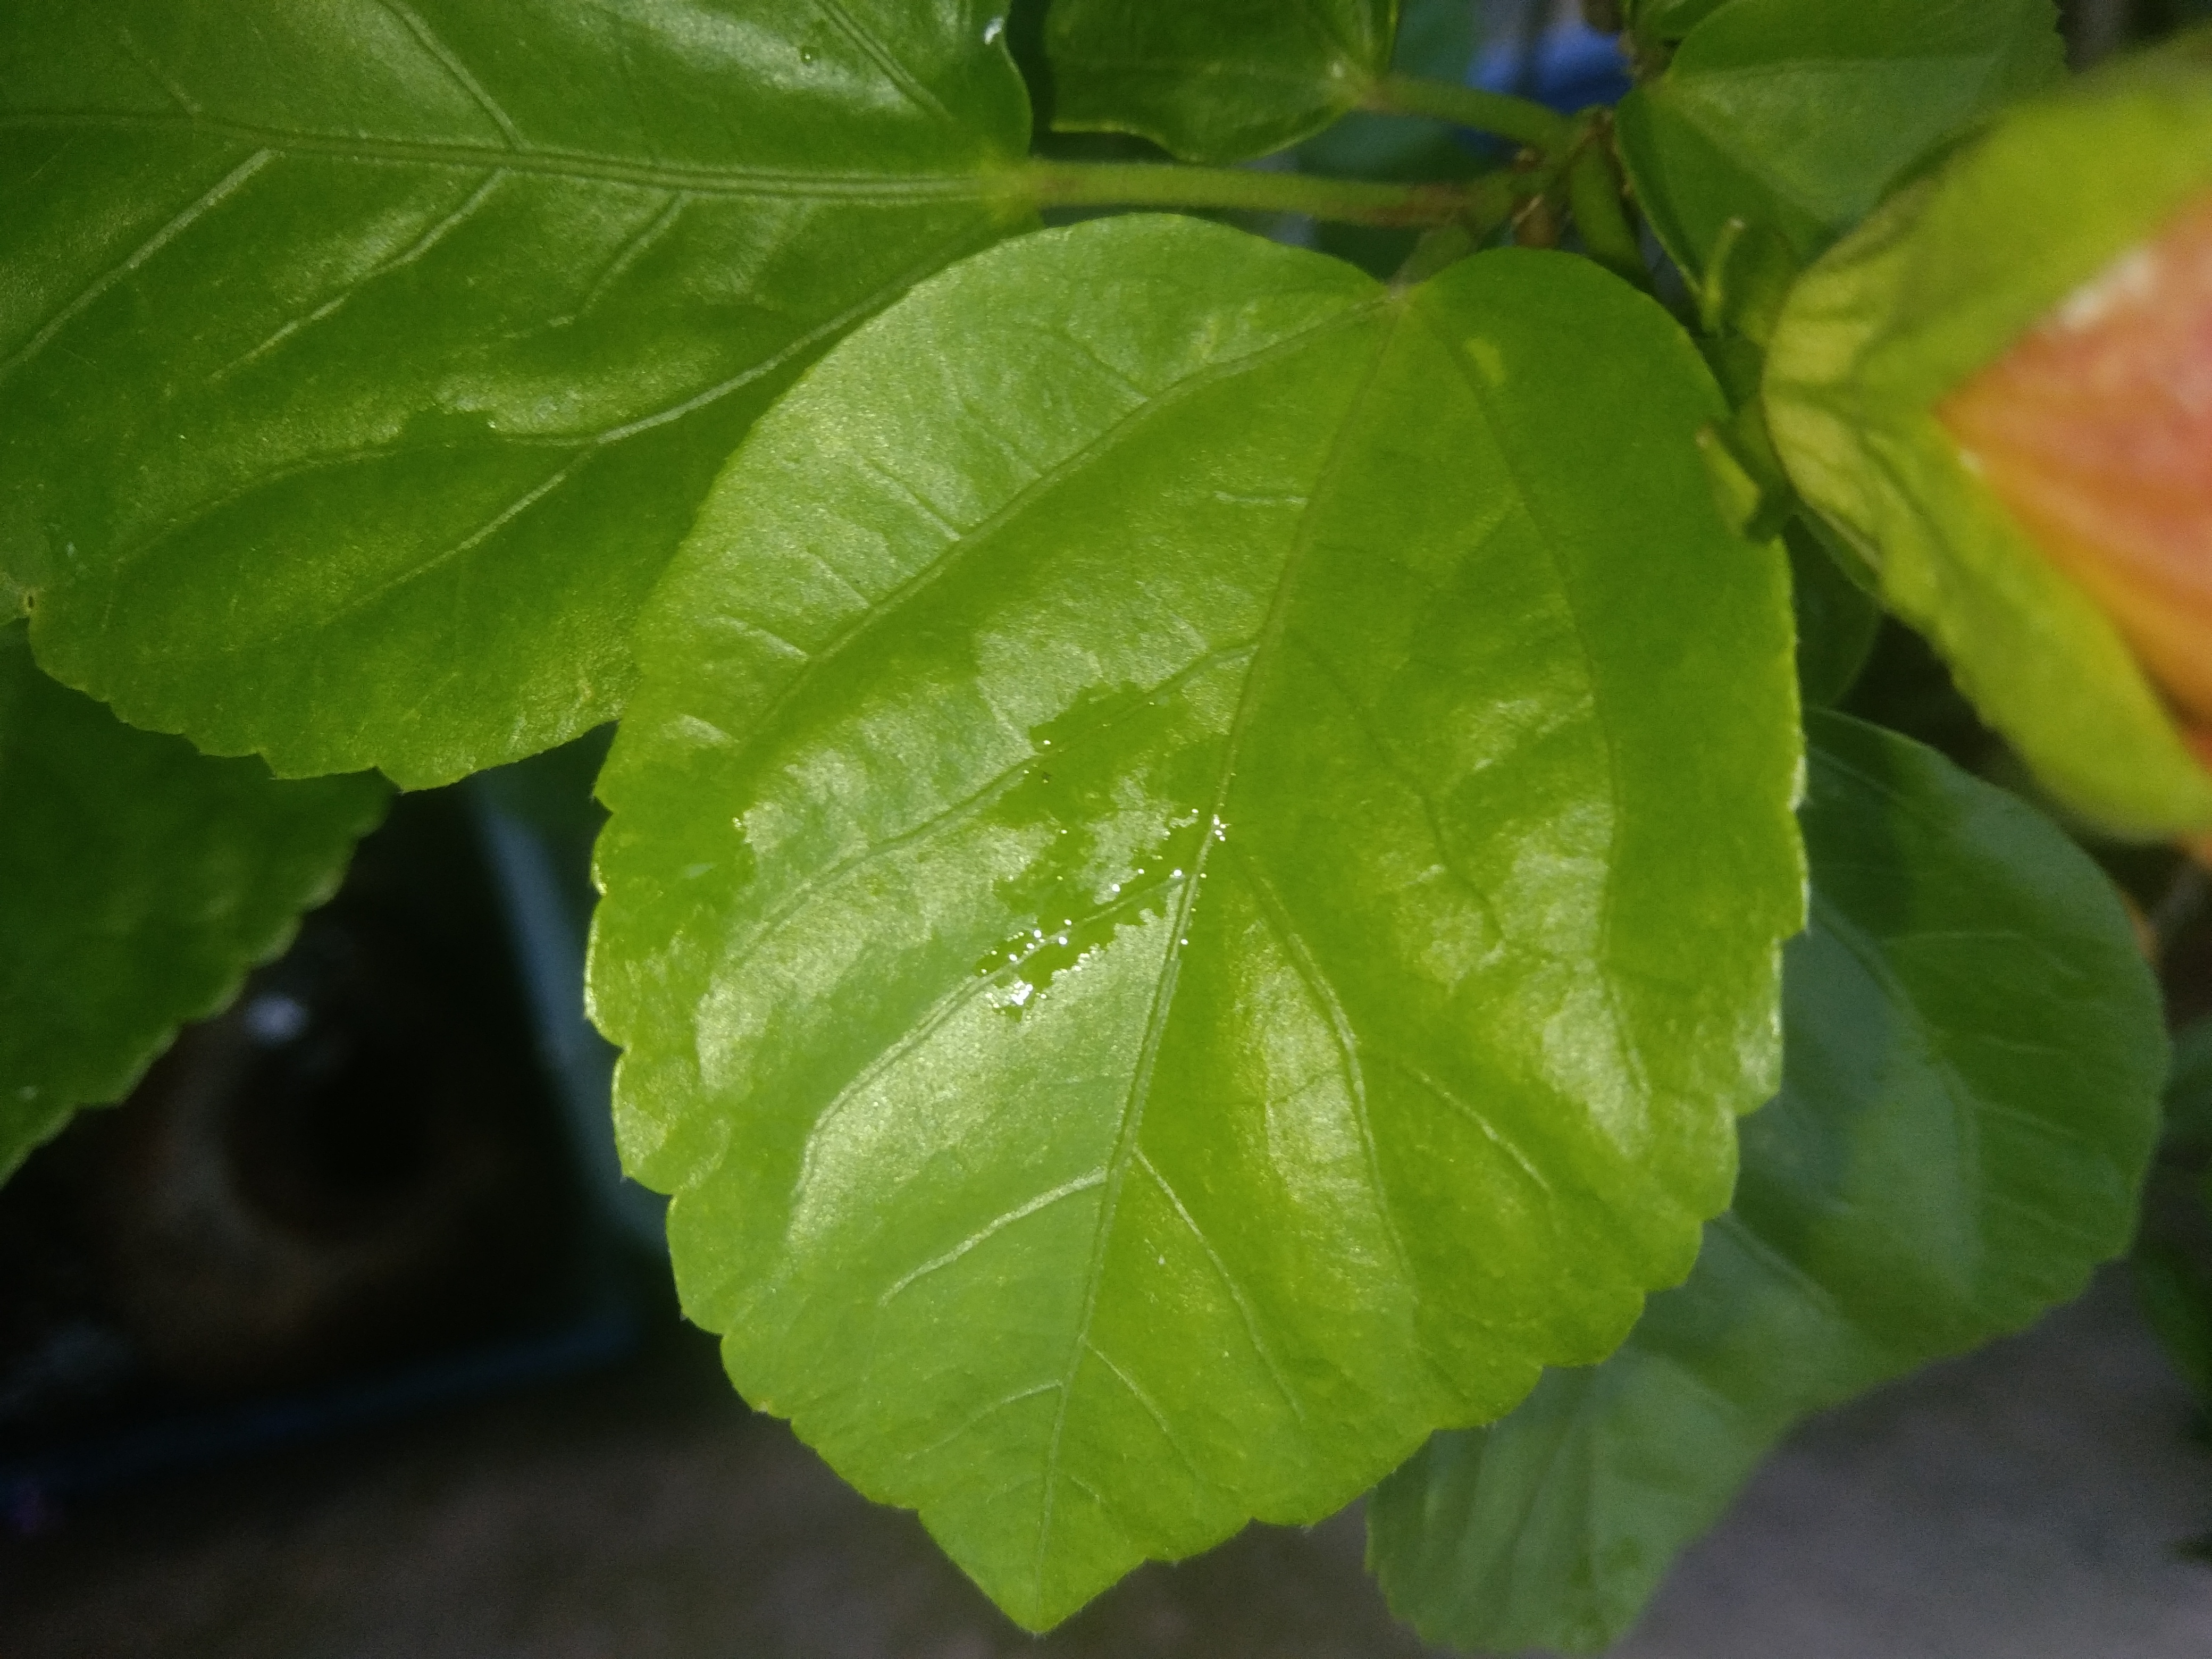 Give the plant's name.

hibiscus
